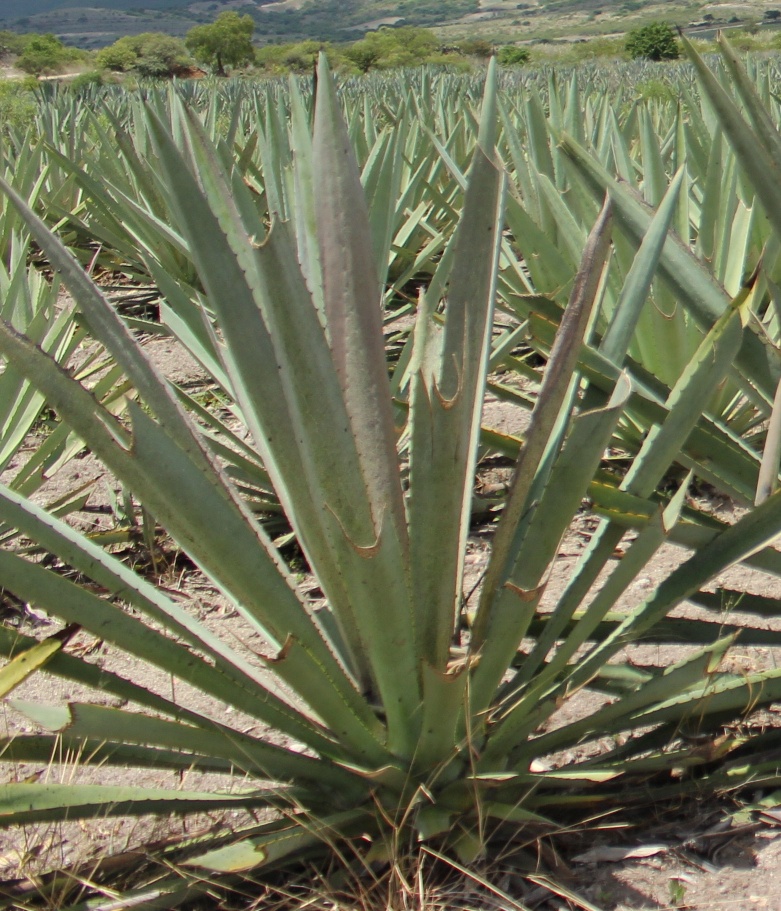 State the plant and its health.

agave, spotted
